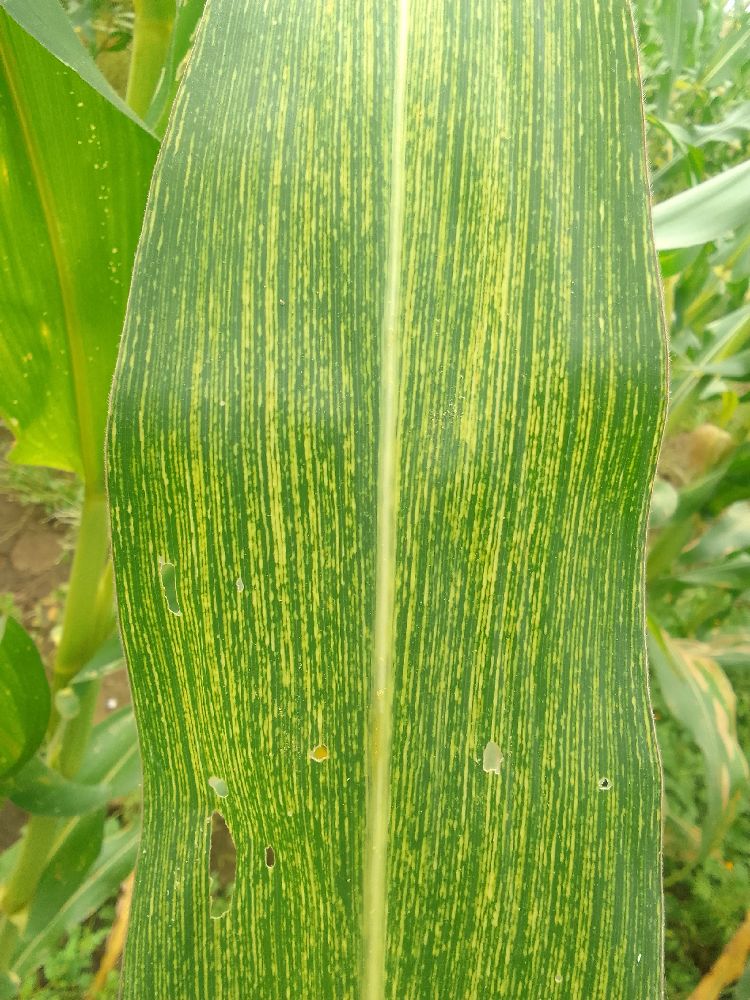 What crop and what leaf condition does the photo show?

maize, maize streak virus
